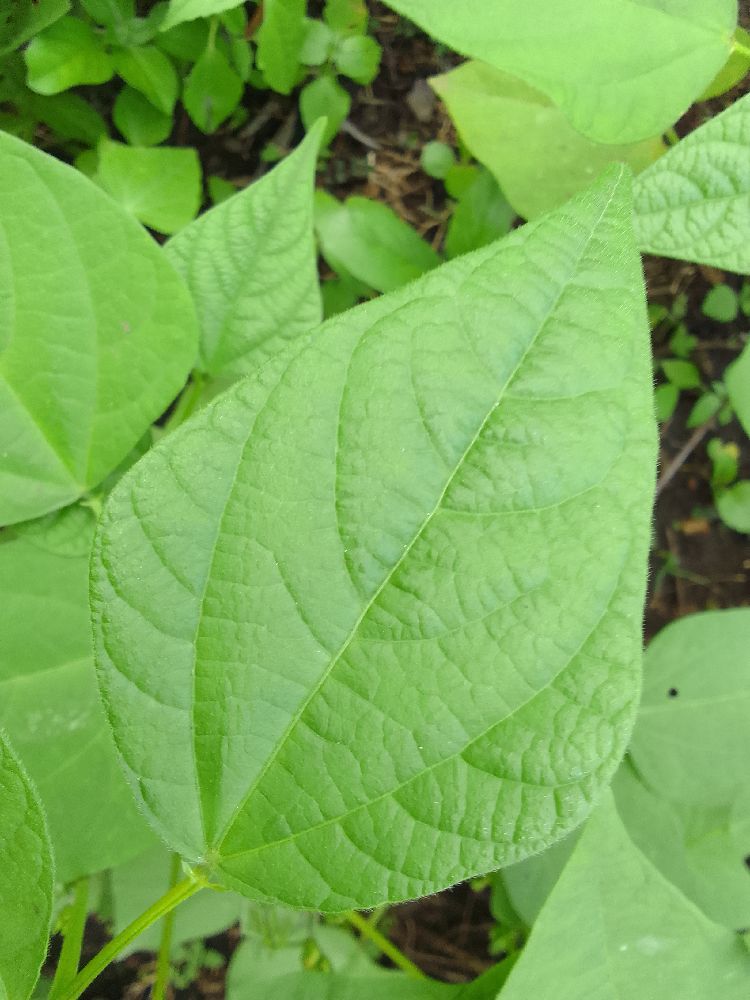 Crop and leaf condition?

common bean, healthy
